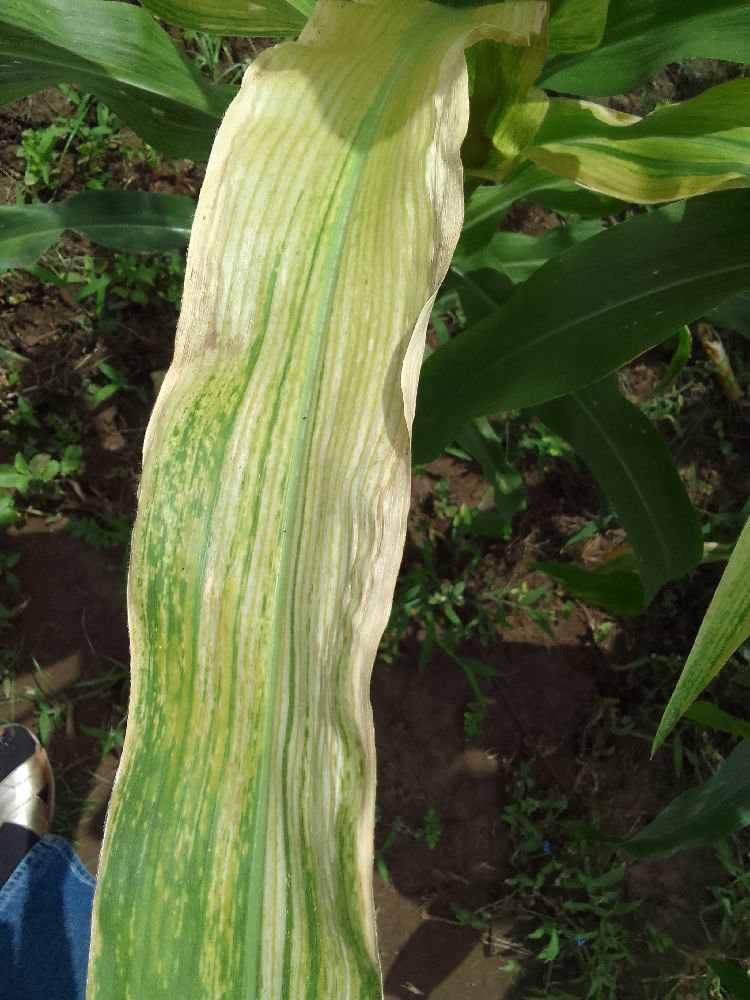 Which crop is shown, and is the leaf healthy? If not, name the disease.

maize, maize lethal necrosis
